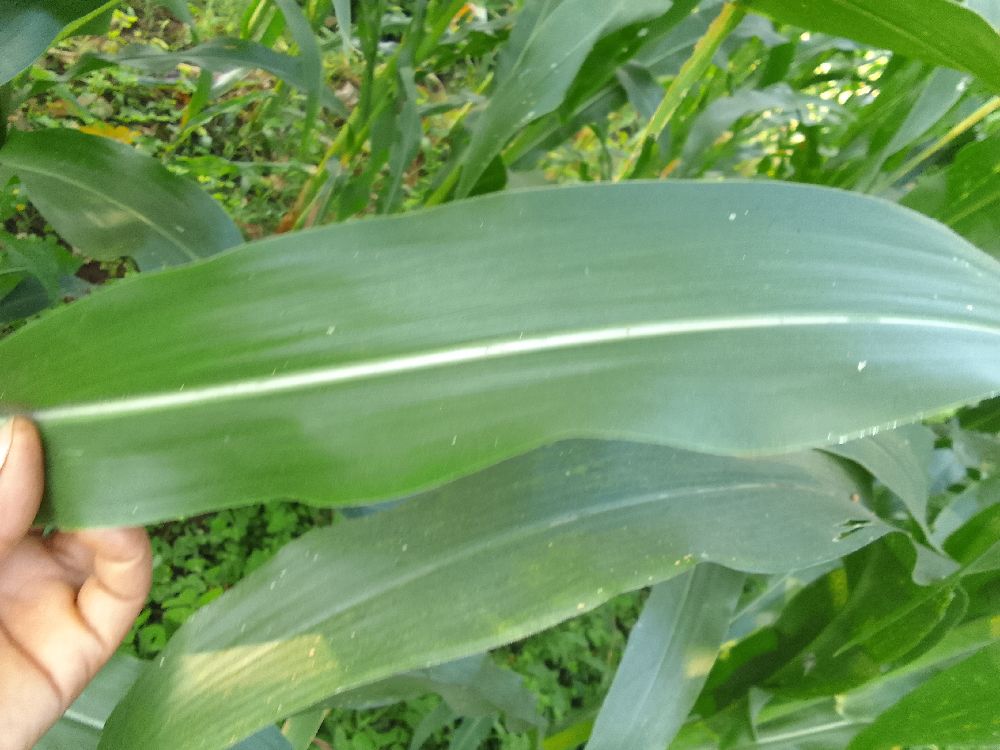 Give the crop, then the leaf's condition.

maize, healthy
